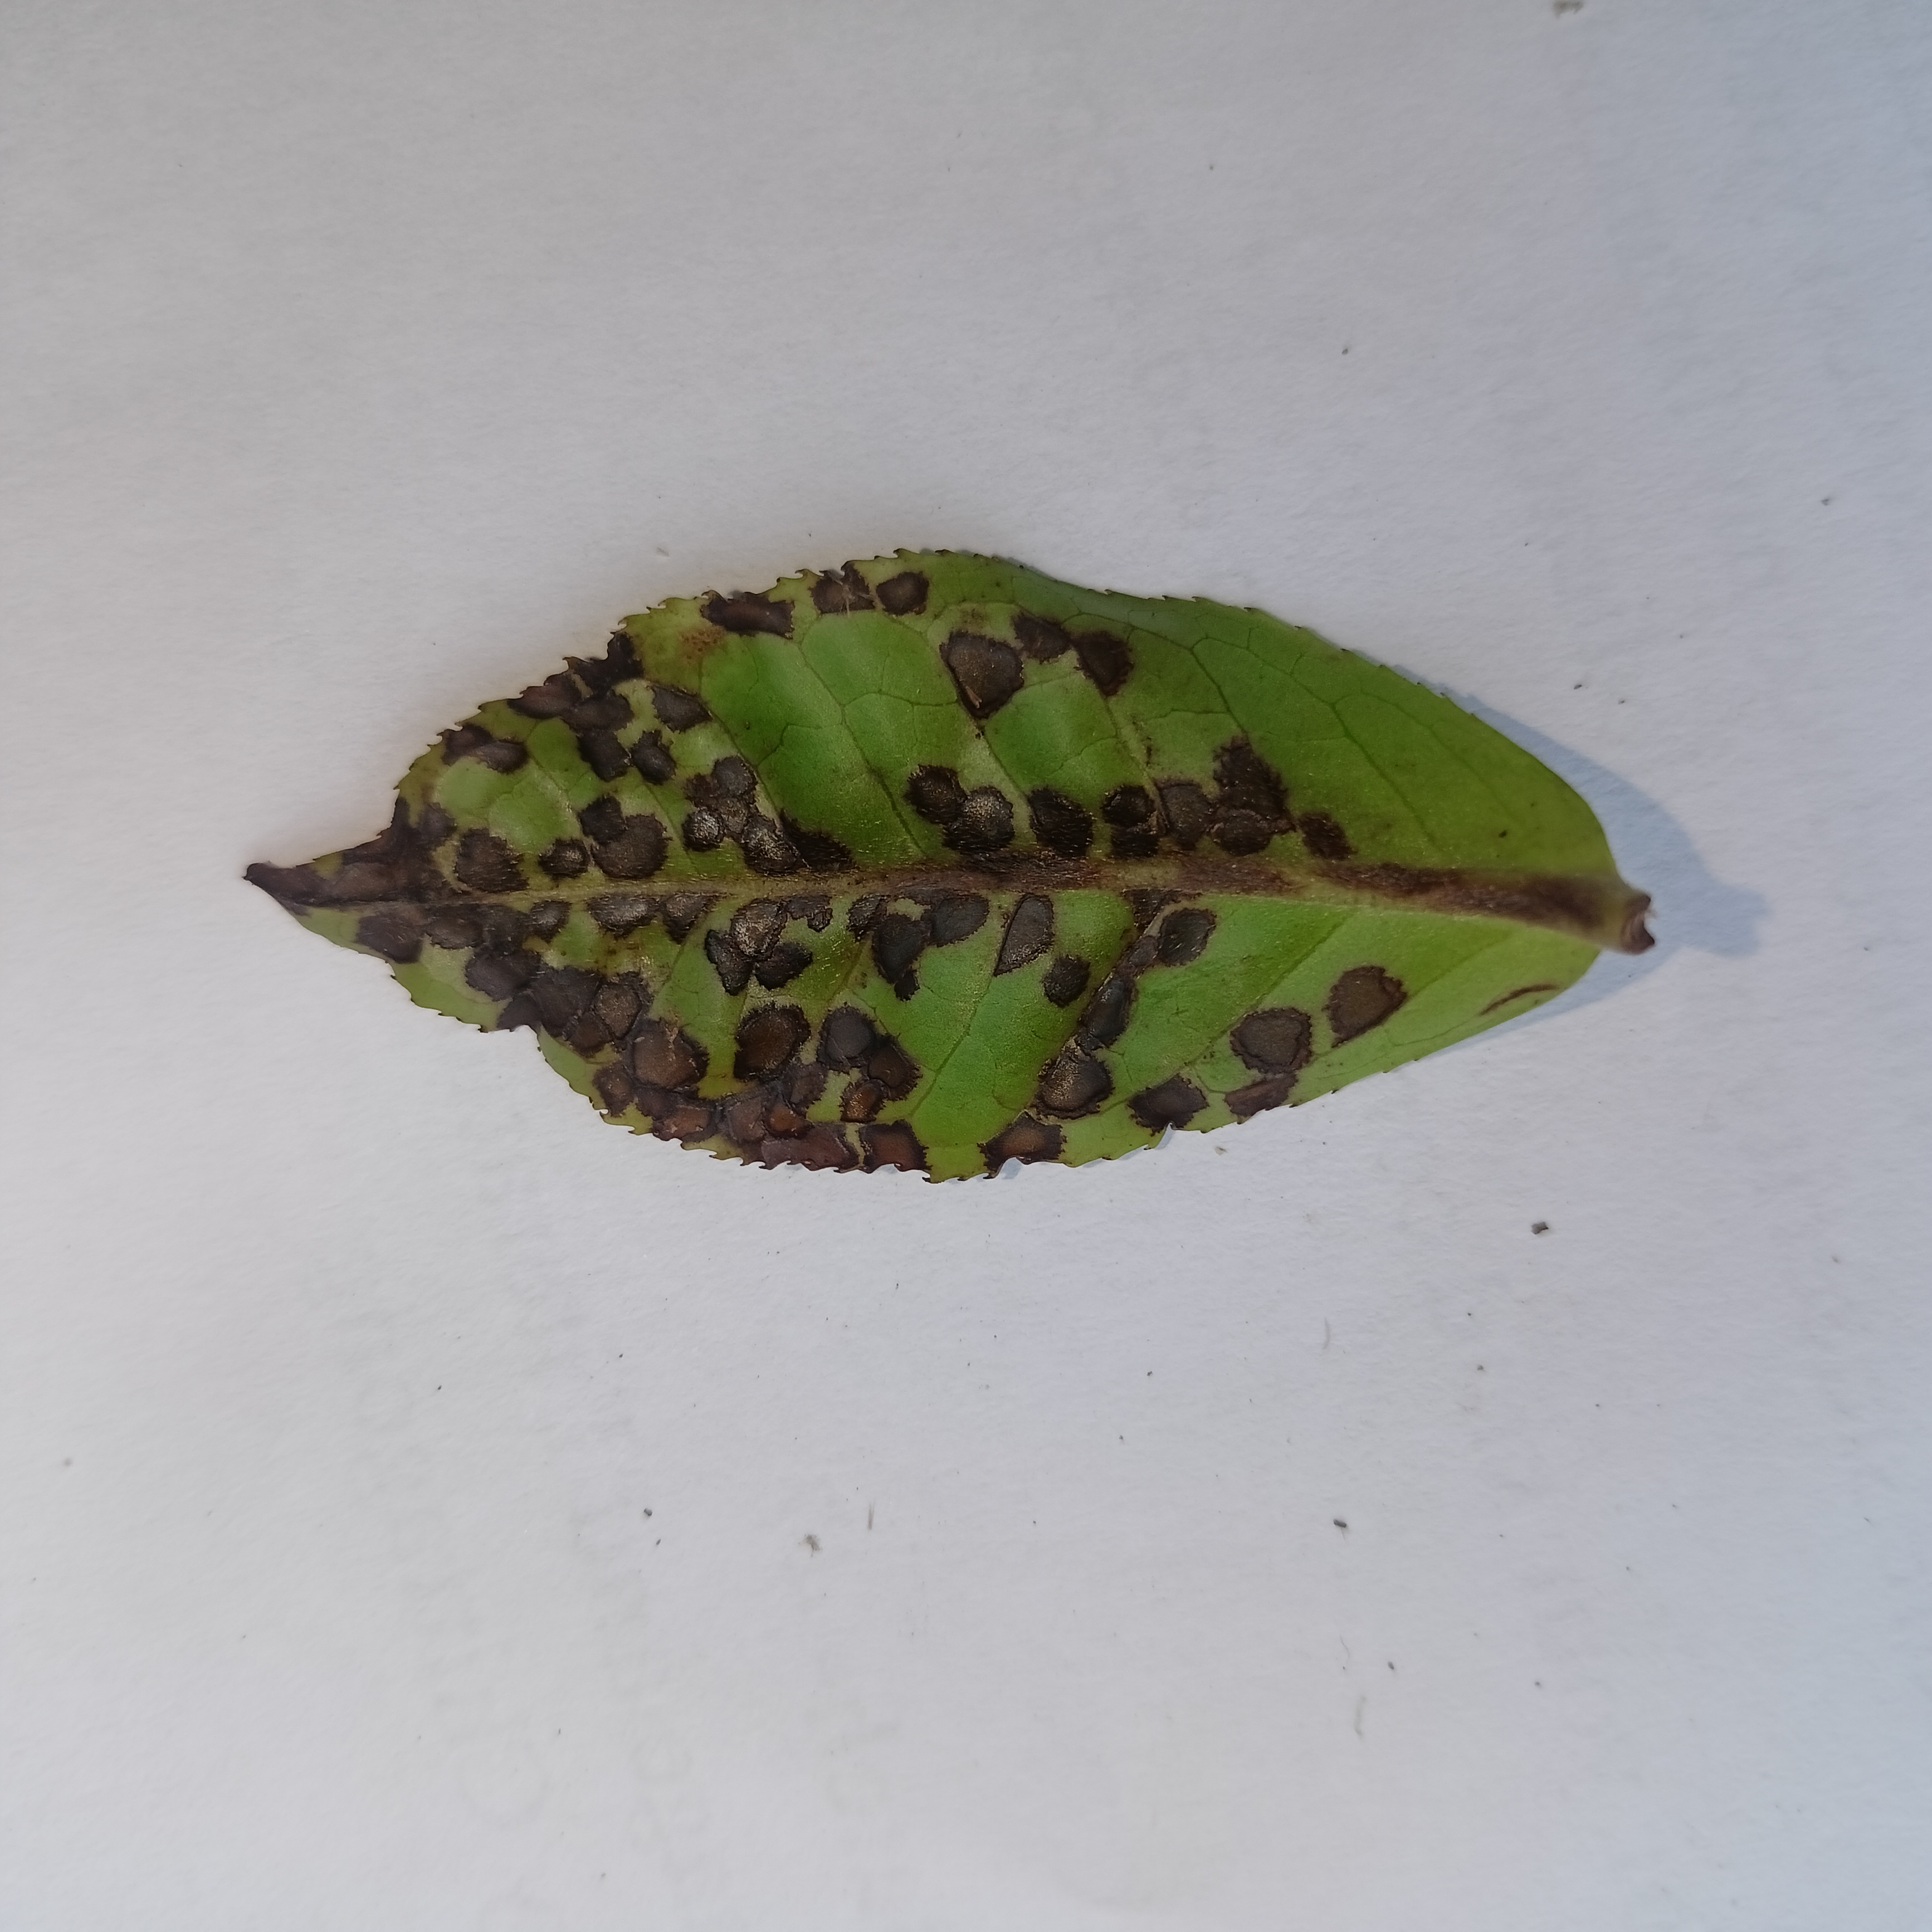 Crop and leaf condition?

tea, helopeltis
